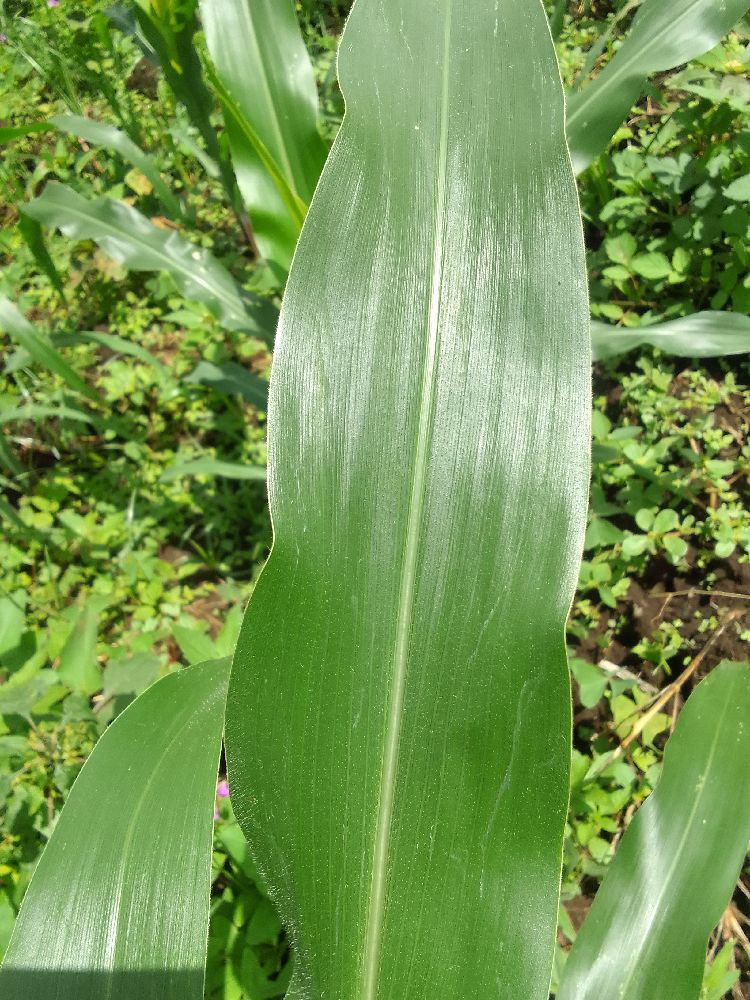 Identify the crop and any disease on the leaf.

maize, healthy
